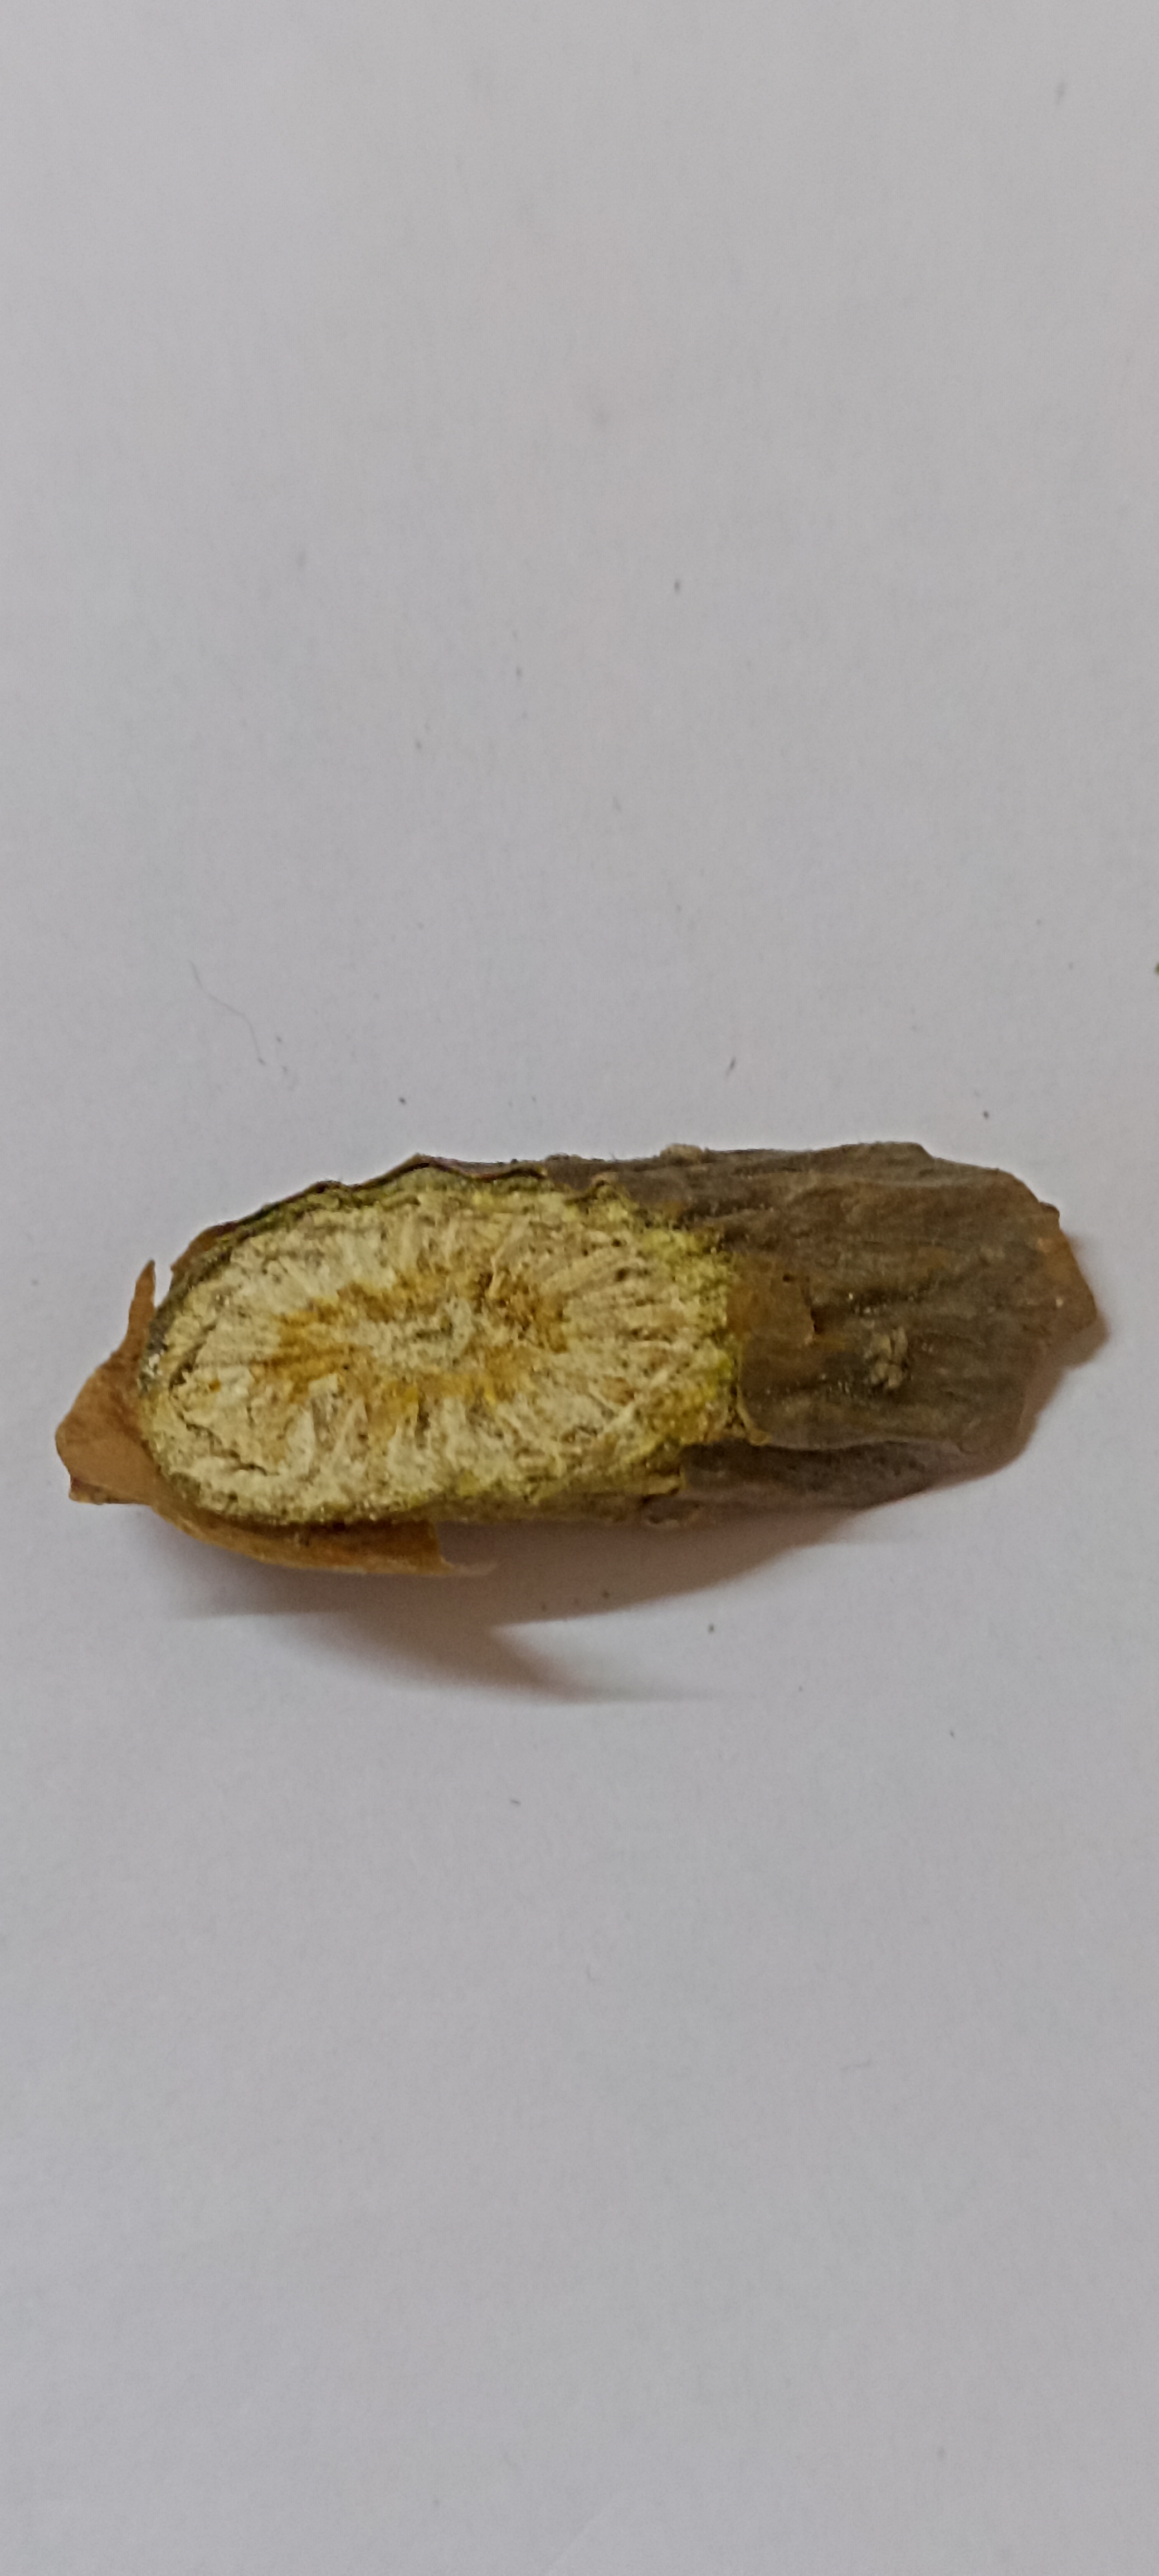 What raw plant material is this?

gulvel
